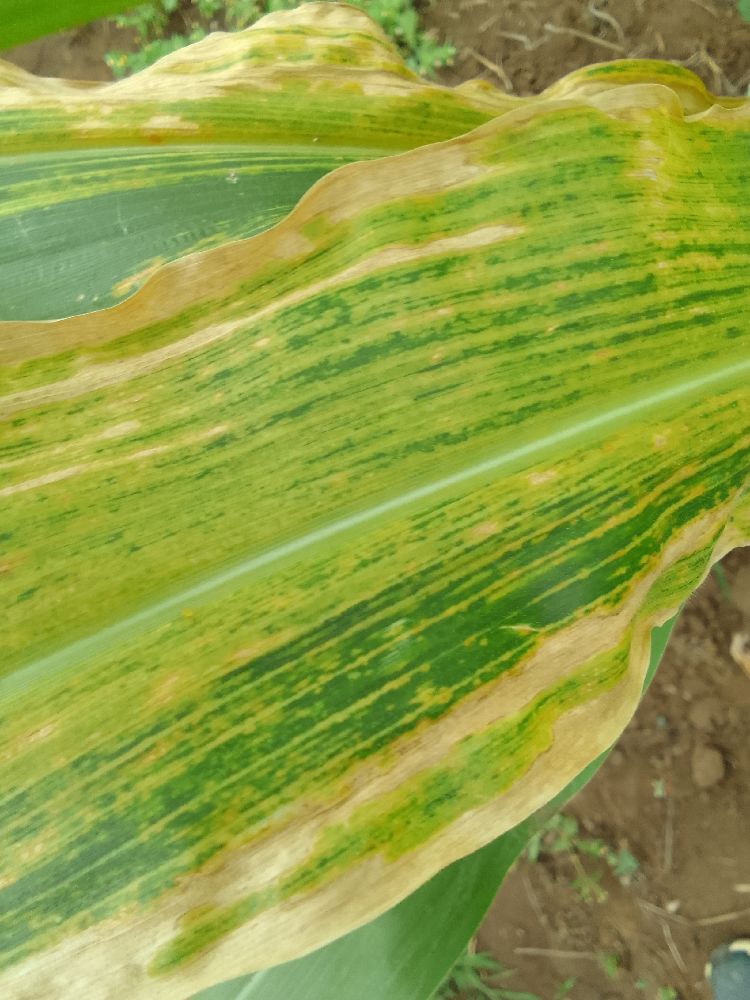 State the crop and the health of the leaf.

maize, maize lethal necrosis
